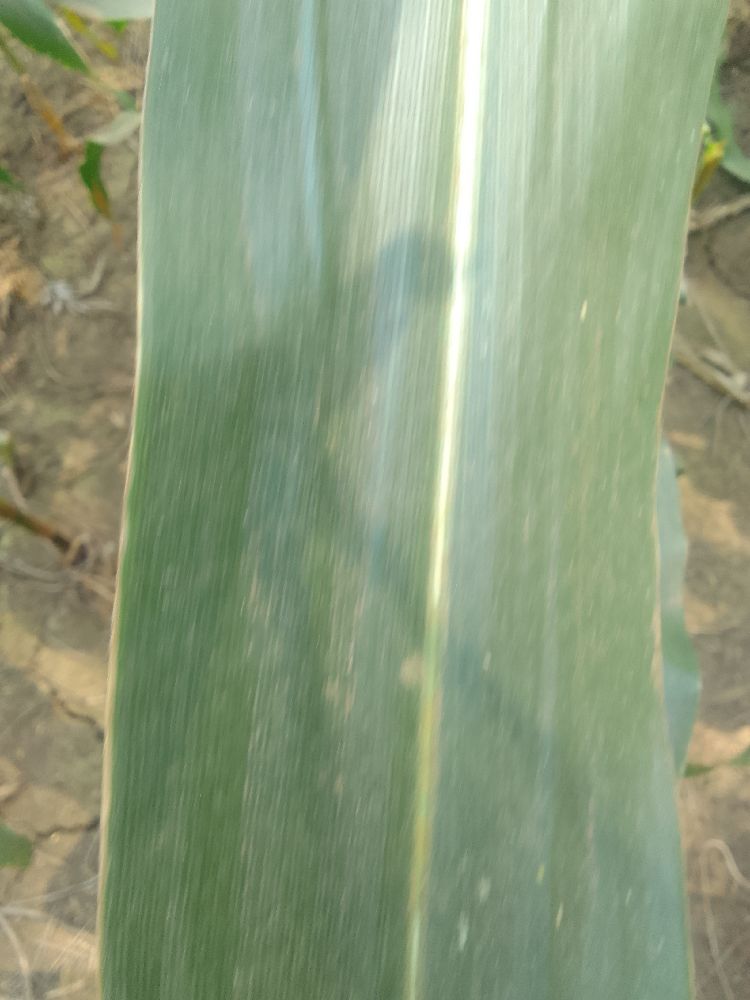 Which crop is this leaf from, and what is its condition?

maize, healthy
